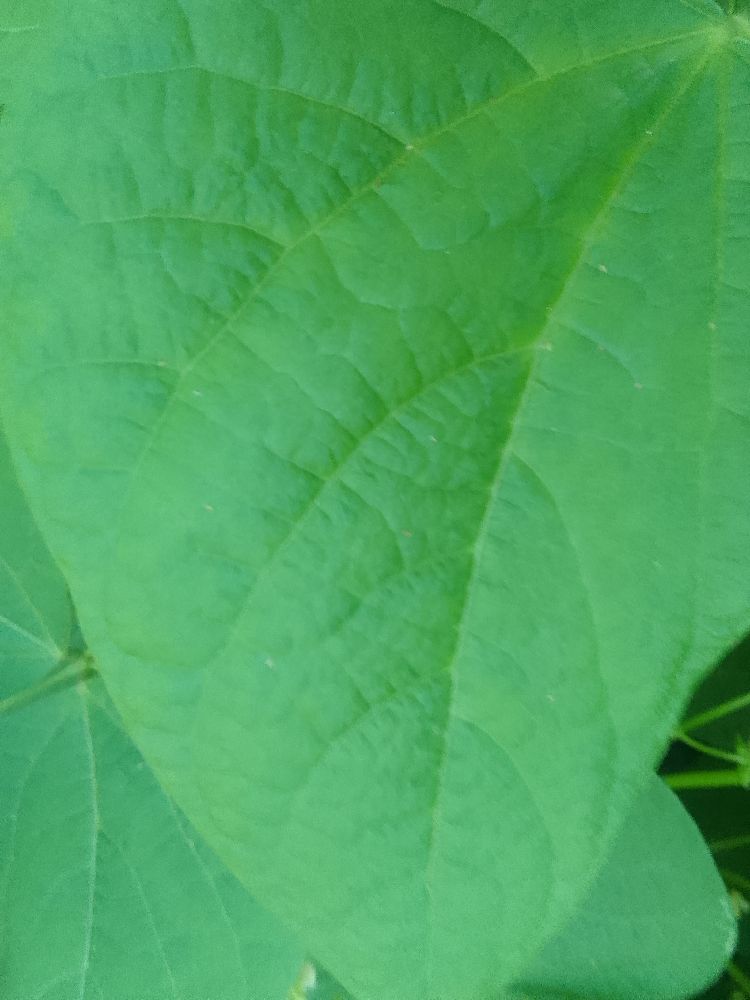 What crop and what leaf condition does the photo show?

common bean, healthy
